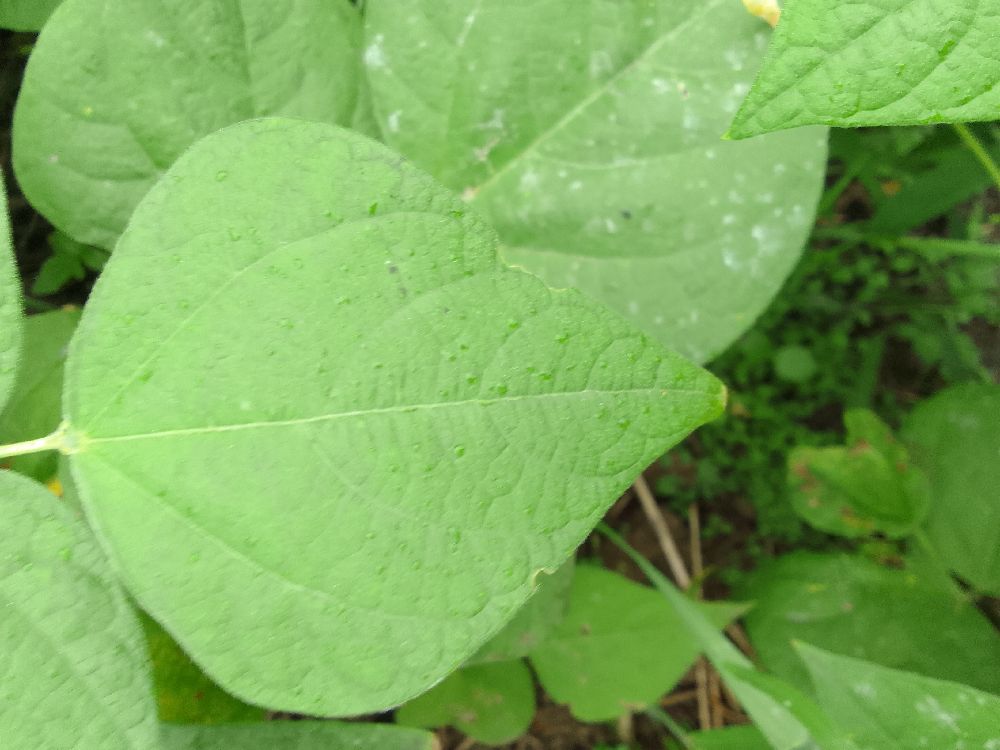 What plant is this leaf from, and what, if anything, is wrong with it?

common bean, healthy
